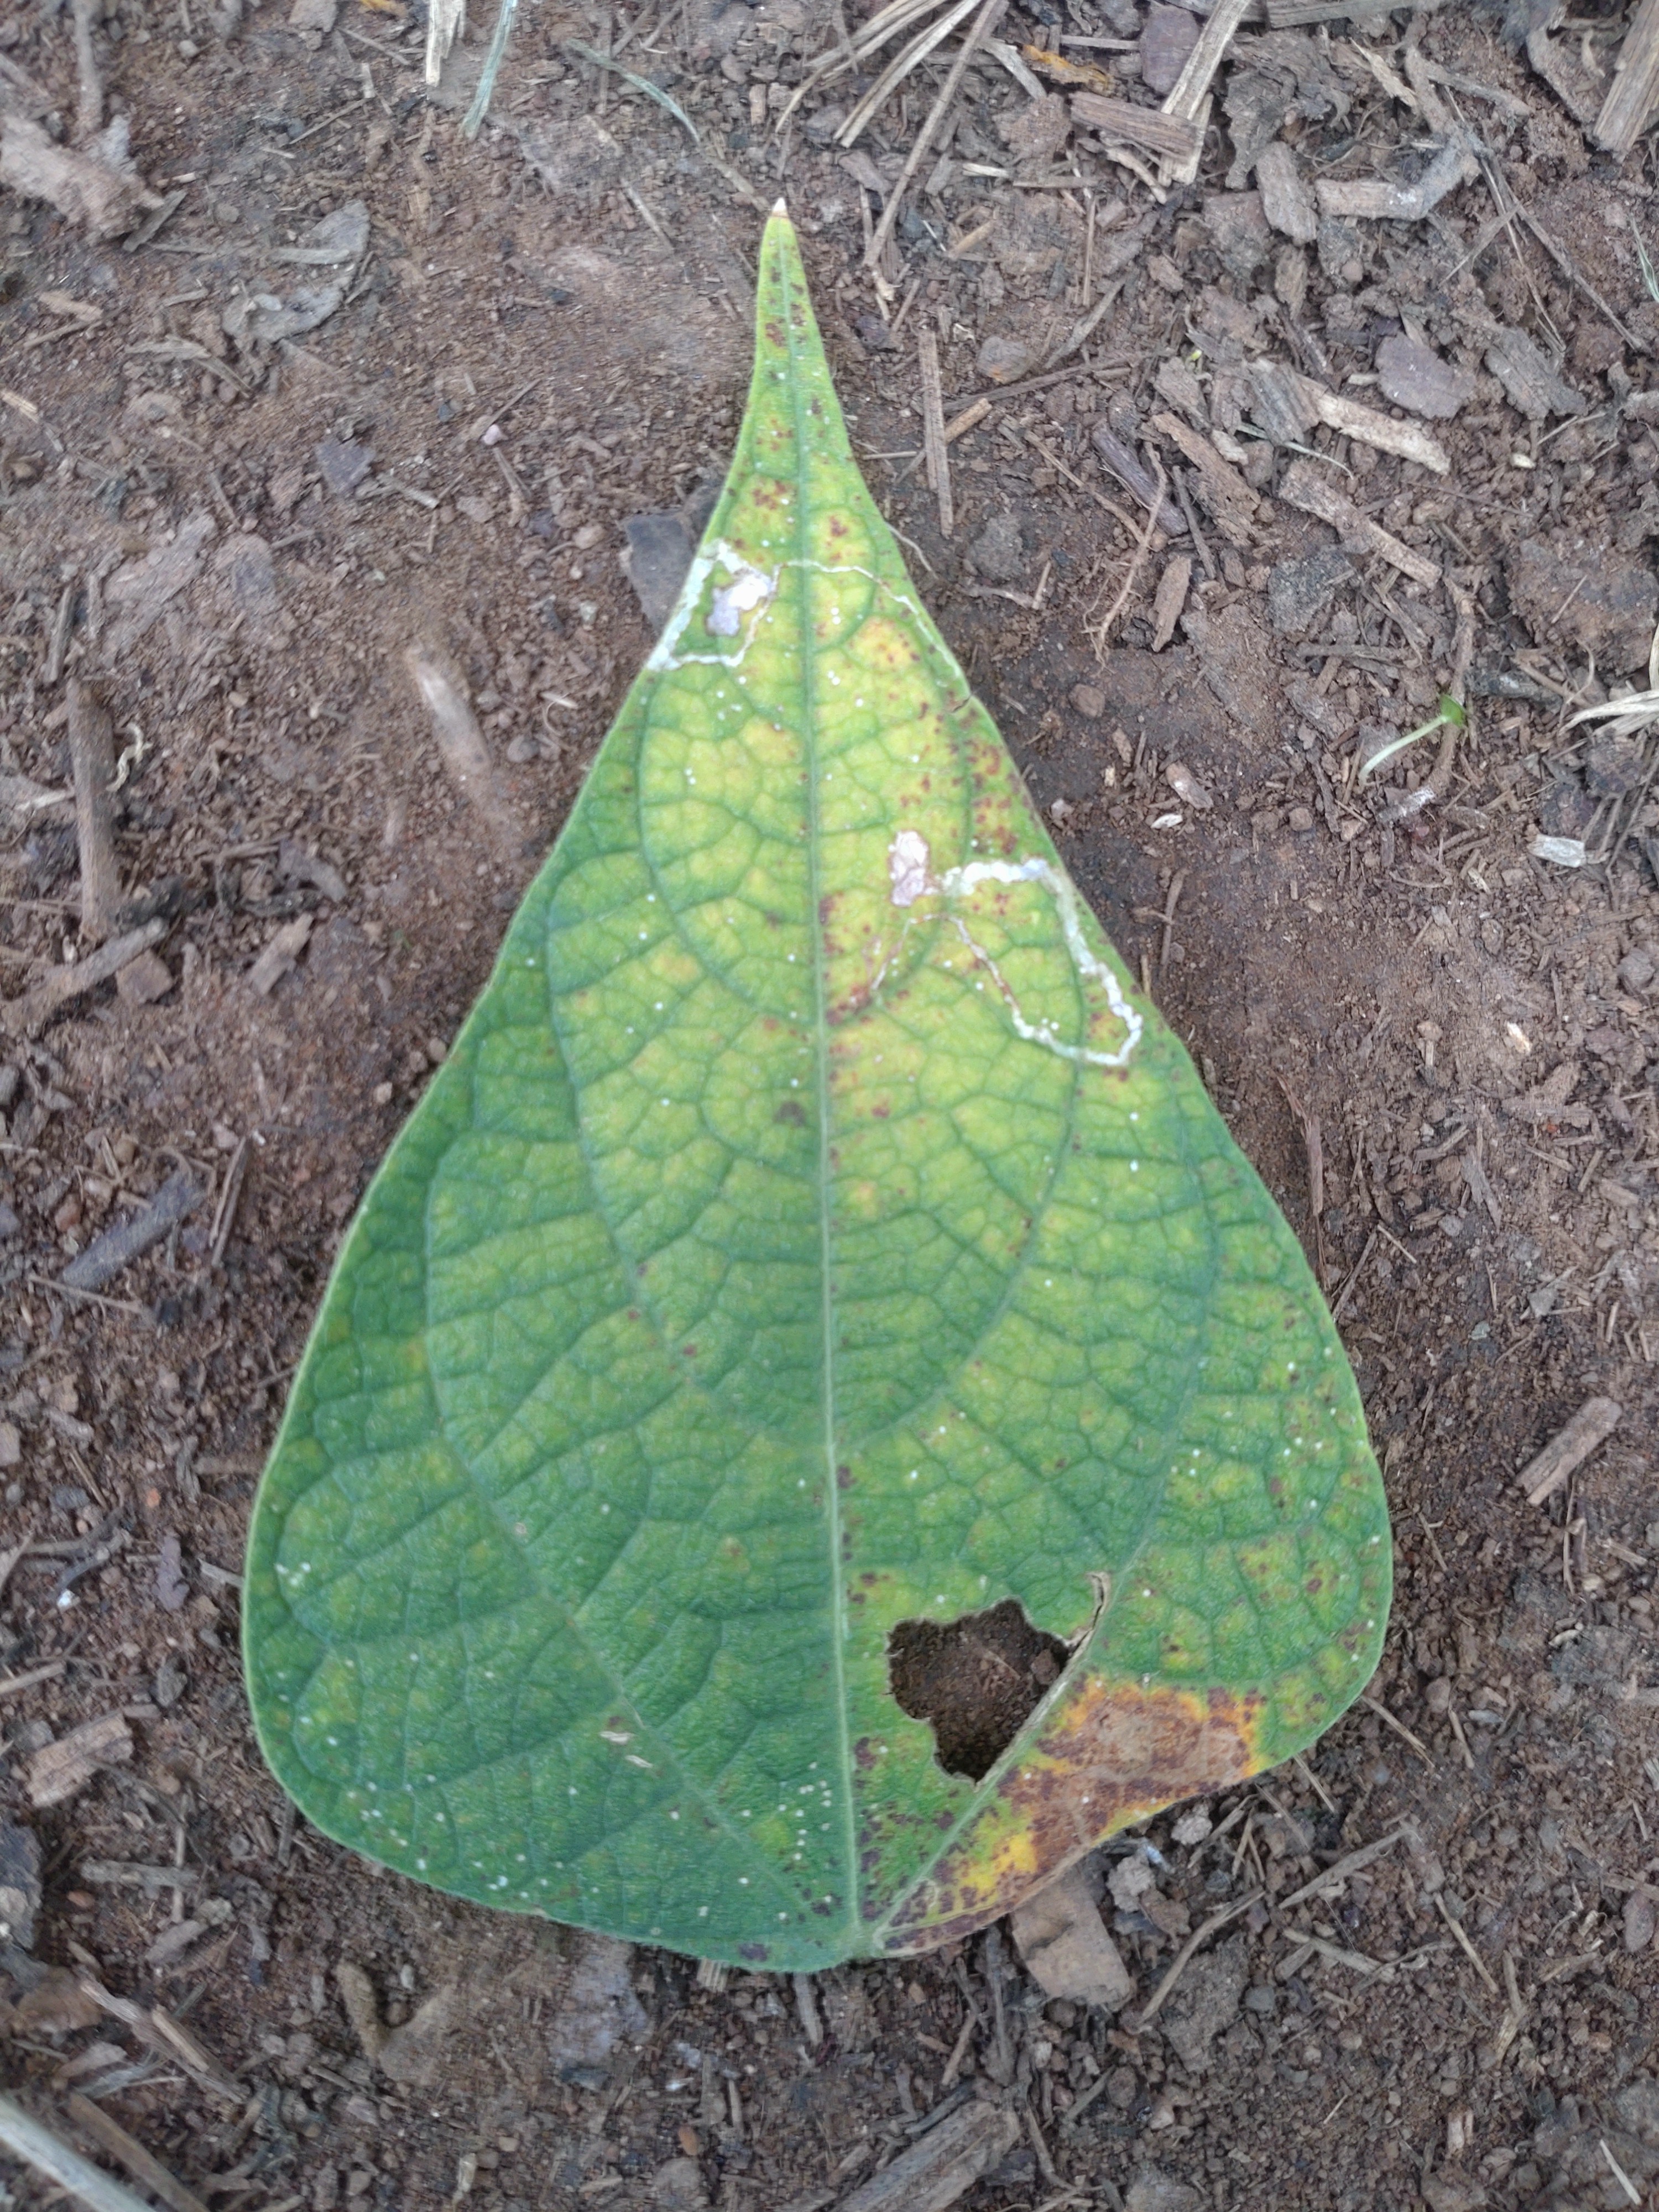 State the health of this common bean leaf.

rust
